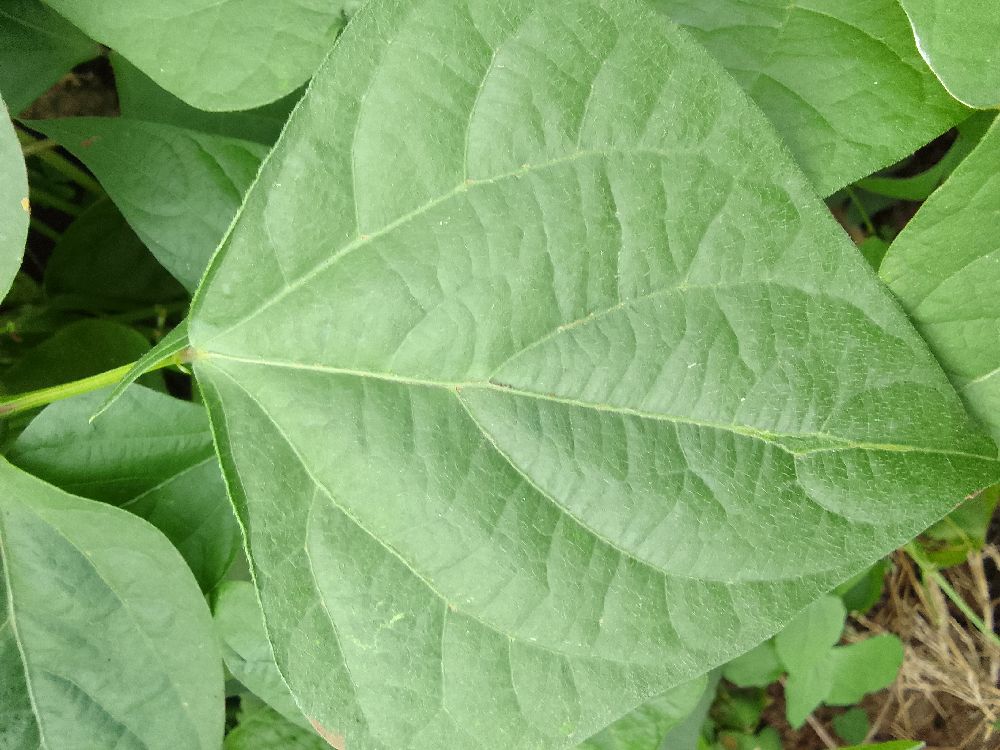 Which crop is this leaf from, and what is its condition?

common bean, healthy
